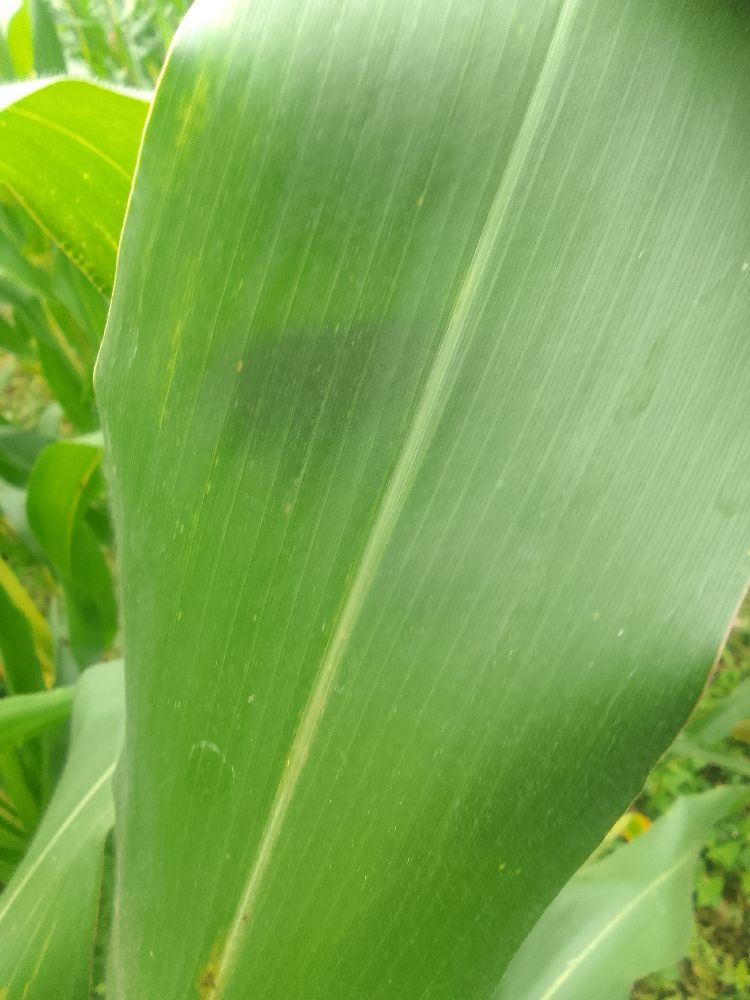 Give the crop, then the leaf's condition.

maize, healthy
